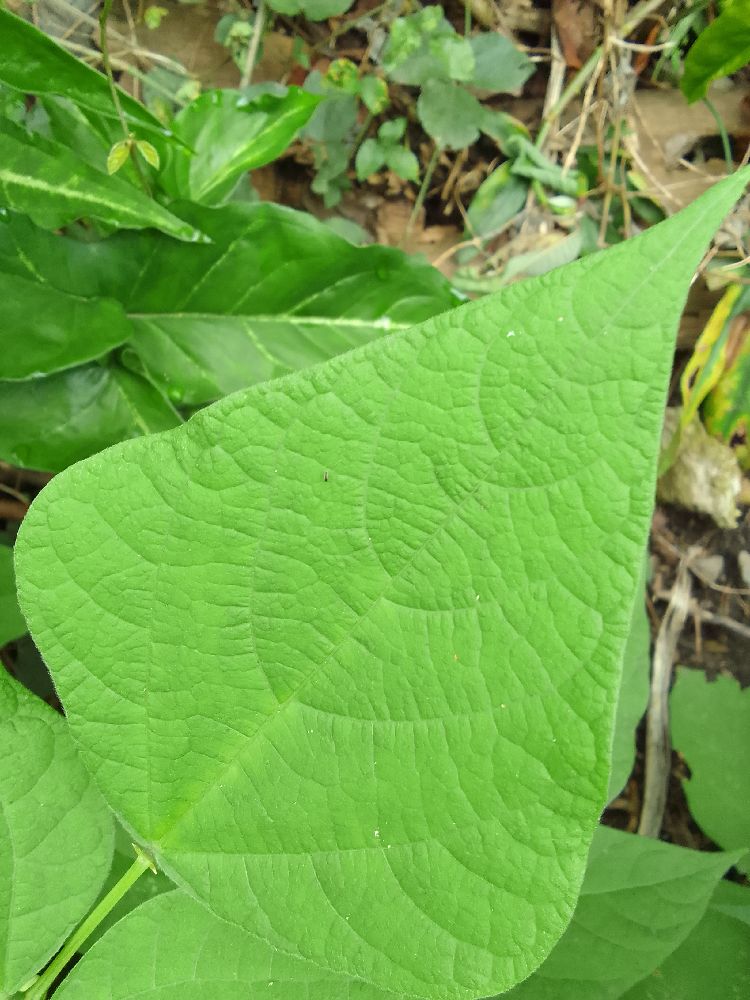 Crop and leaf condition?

common bean, healthy
